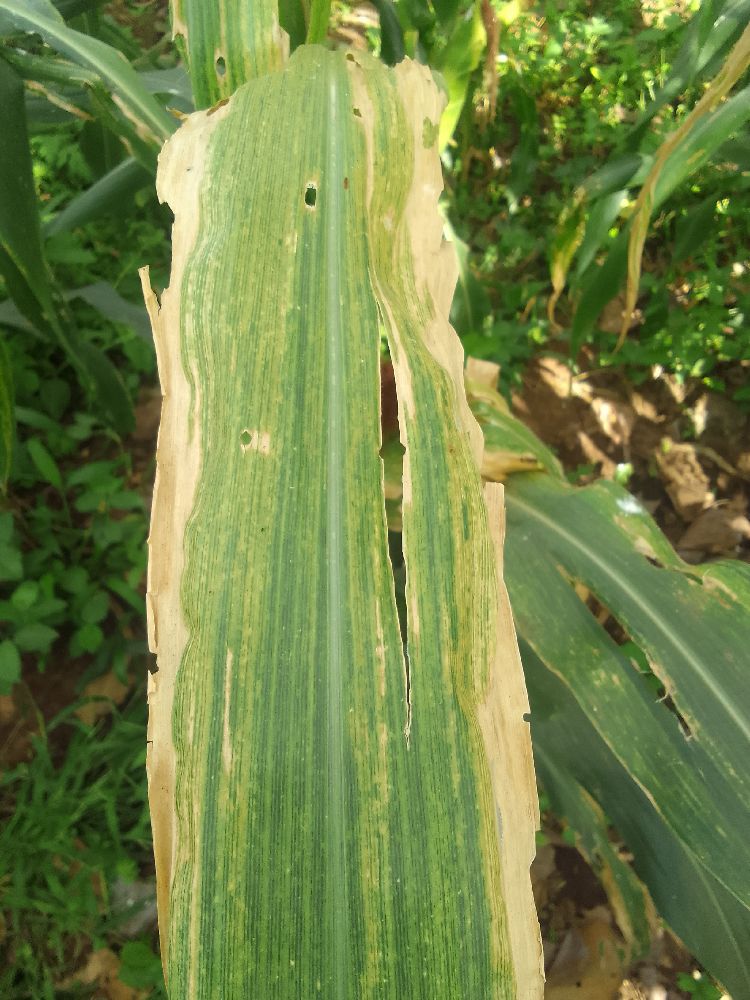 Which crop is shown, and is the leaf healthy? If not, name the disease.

maize, maize lethal necrosis
